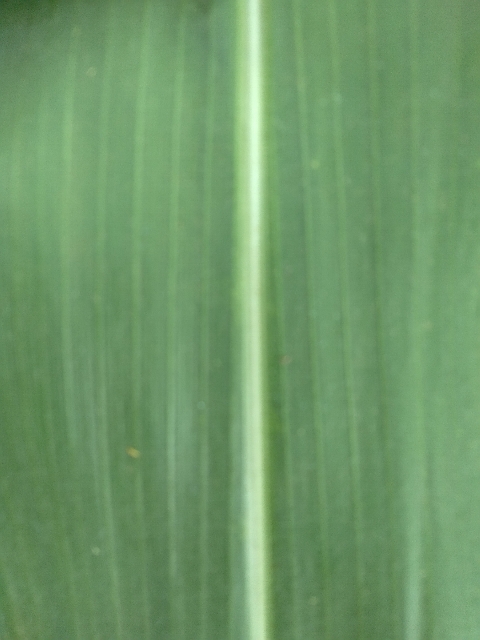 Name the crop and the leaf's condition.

maize, healthy
